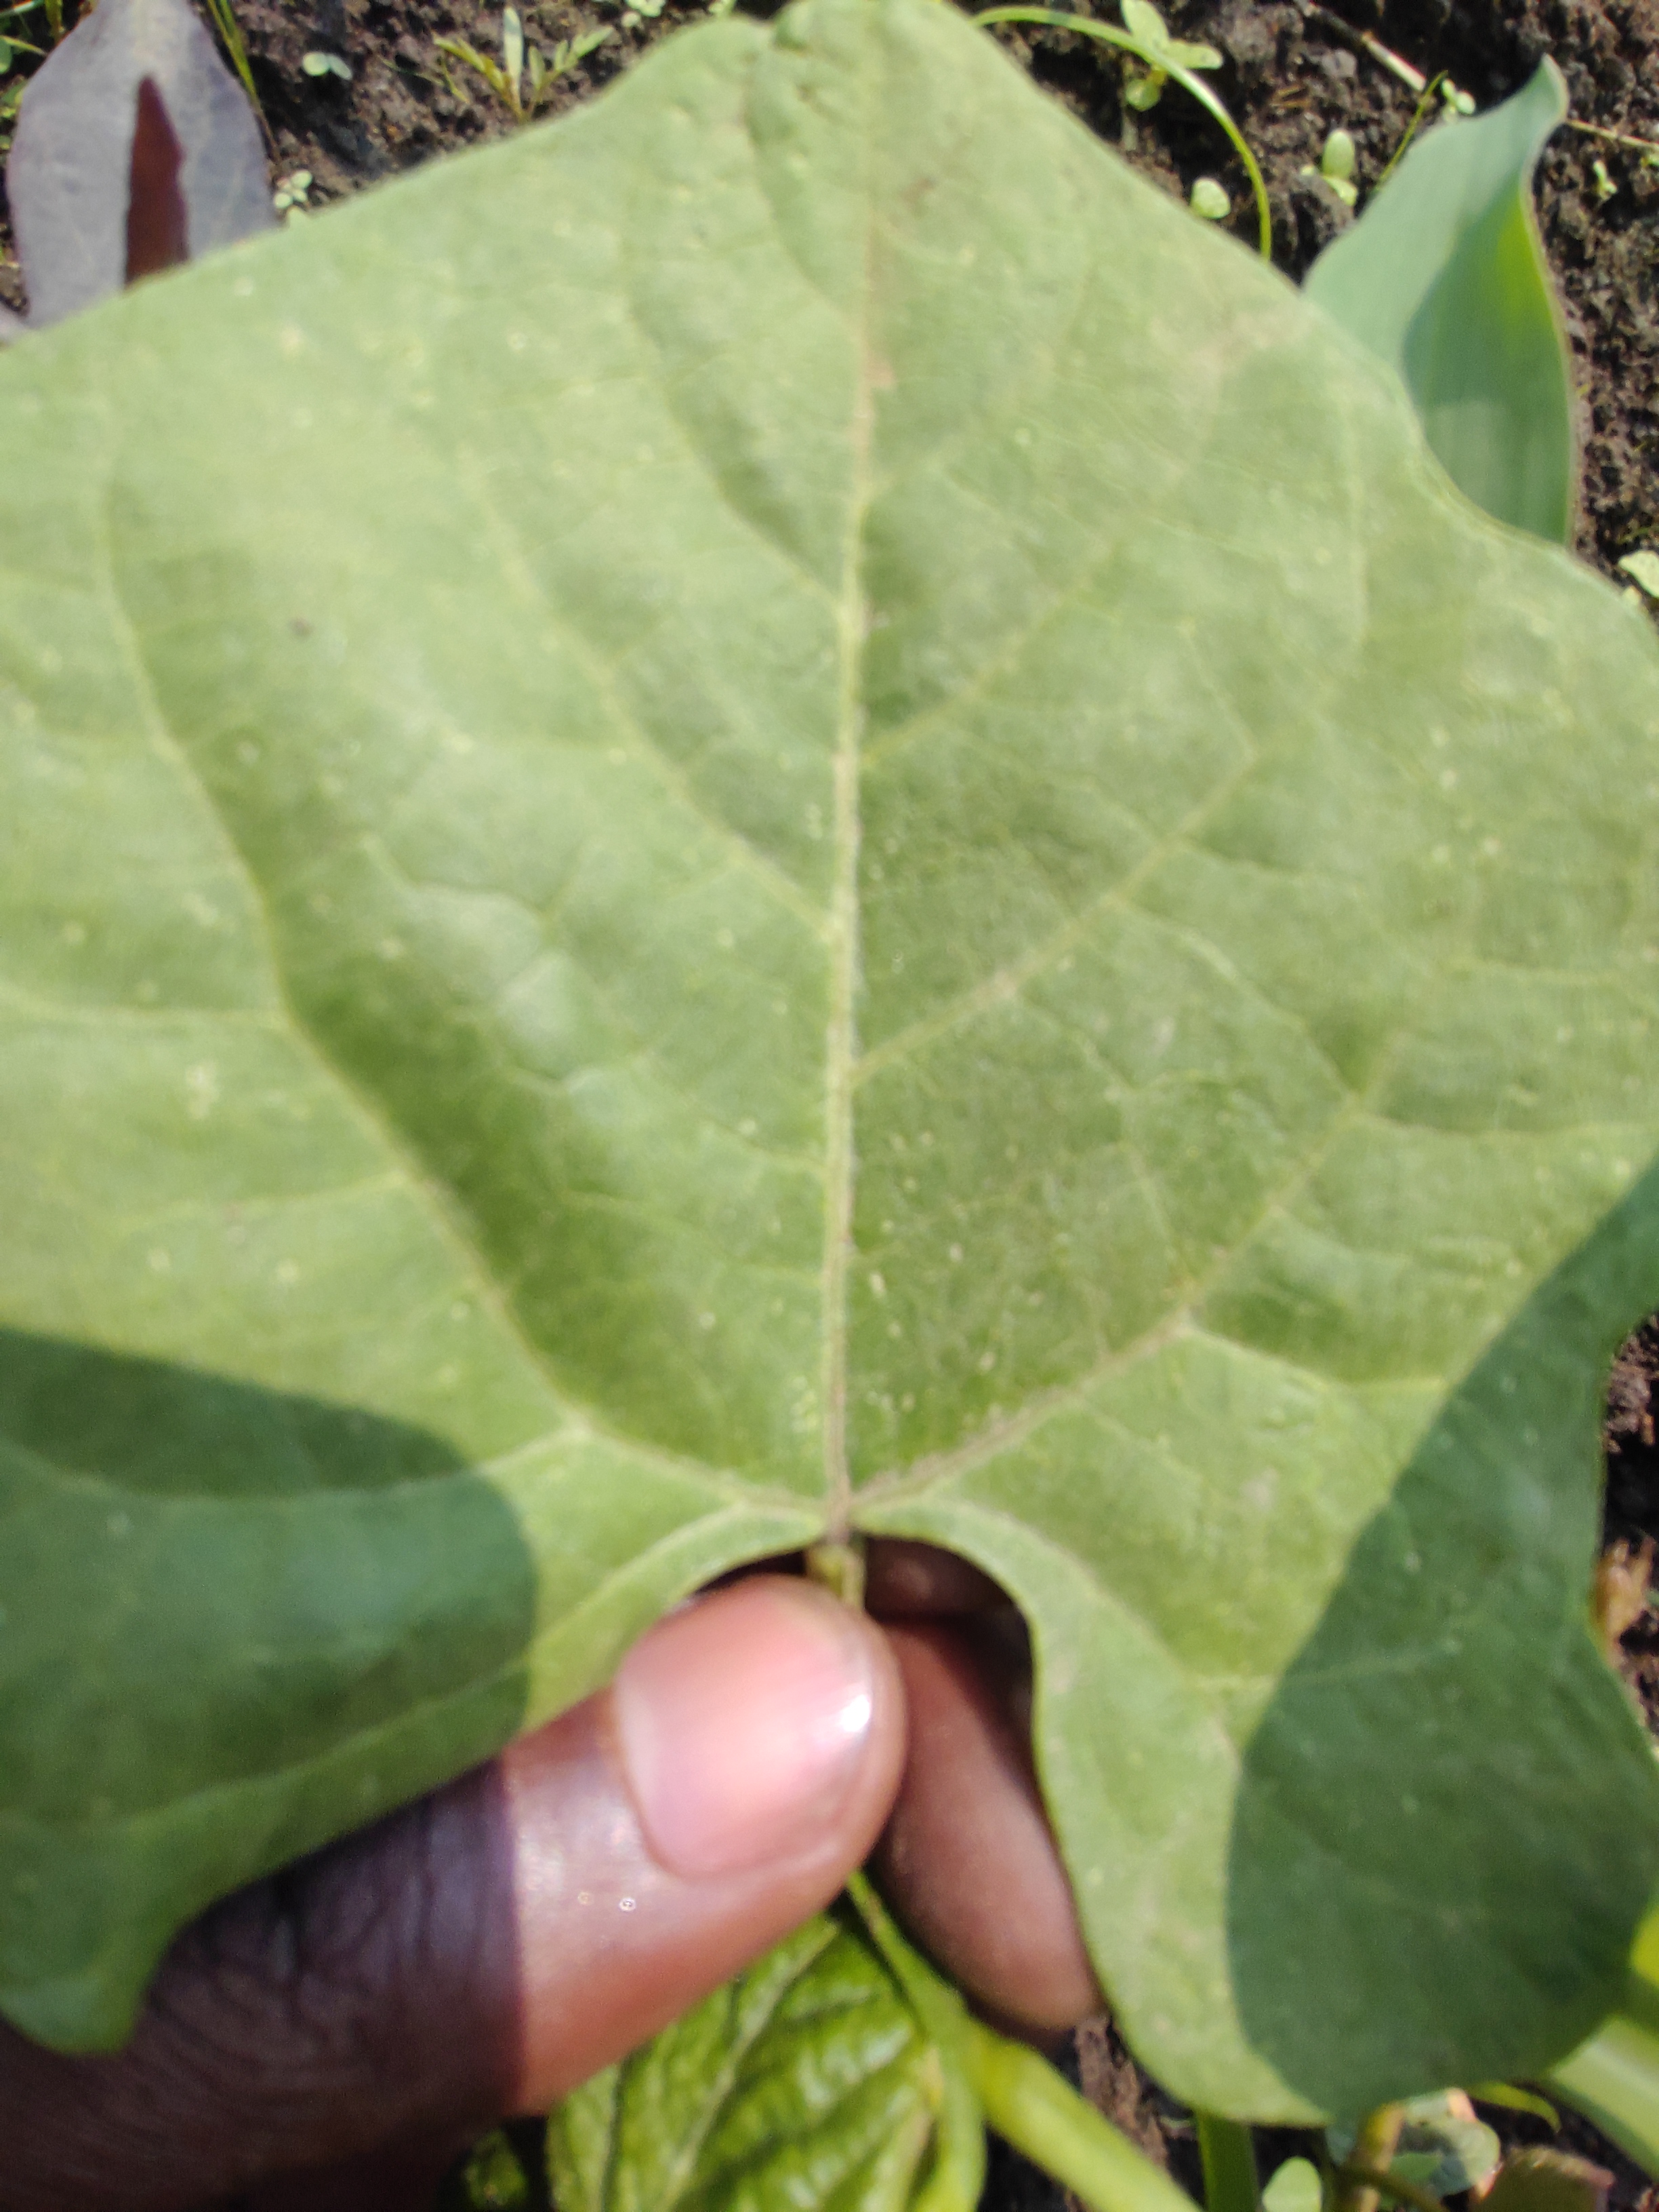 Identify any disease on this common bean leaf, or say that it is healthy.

healthy
